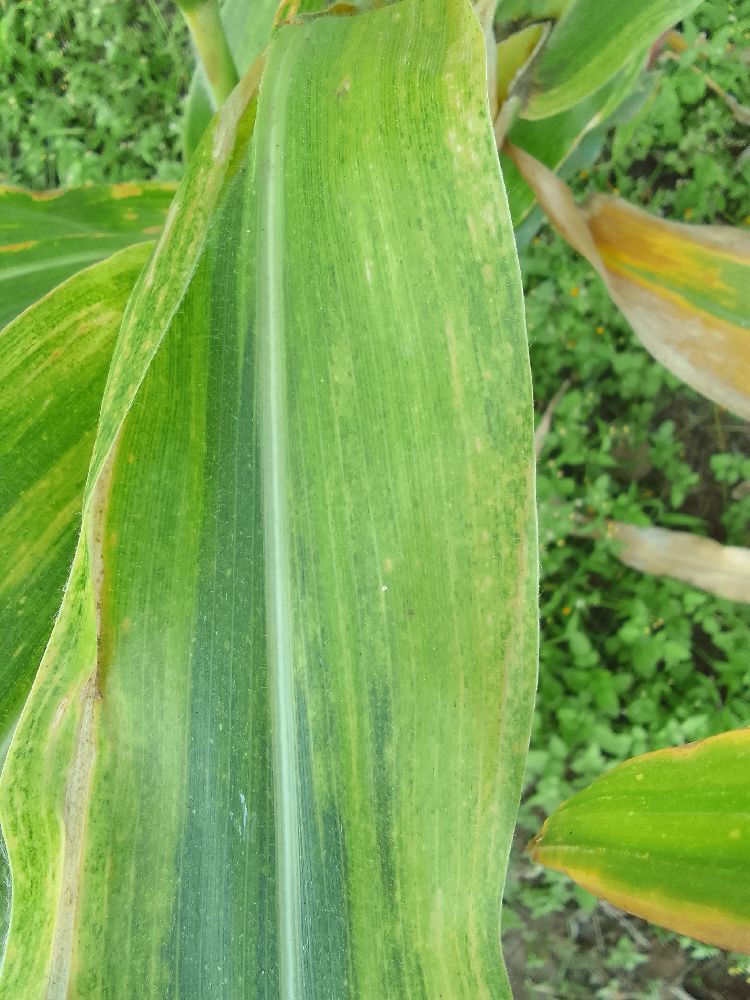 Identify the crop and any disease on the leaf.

maize, maize lethal necrosis
